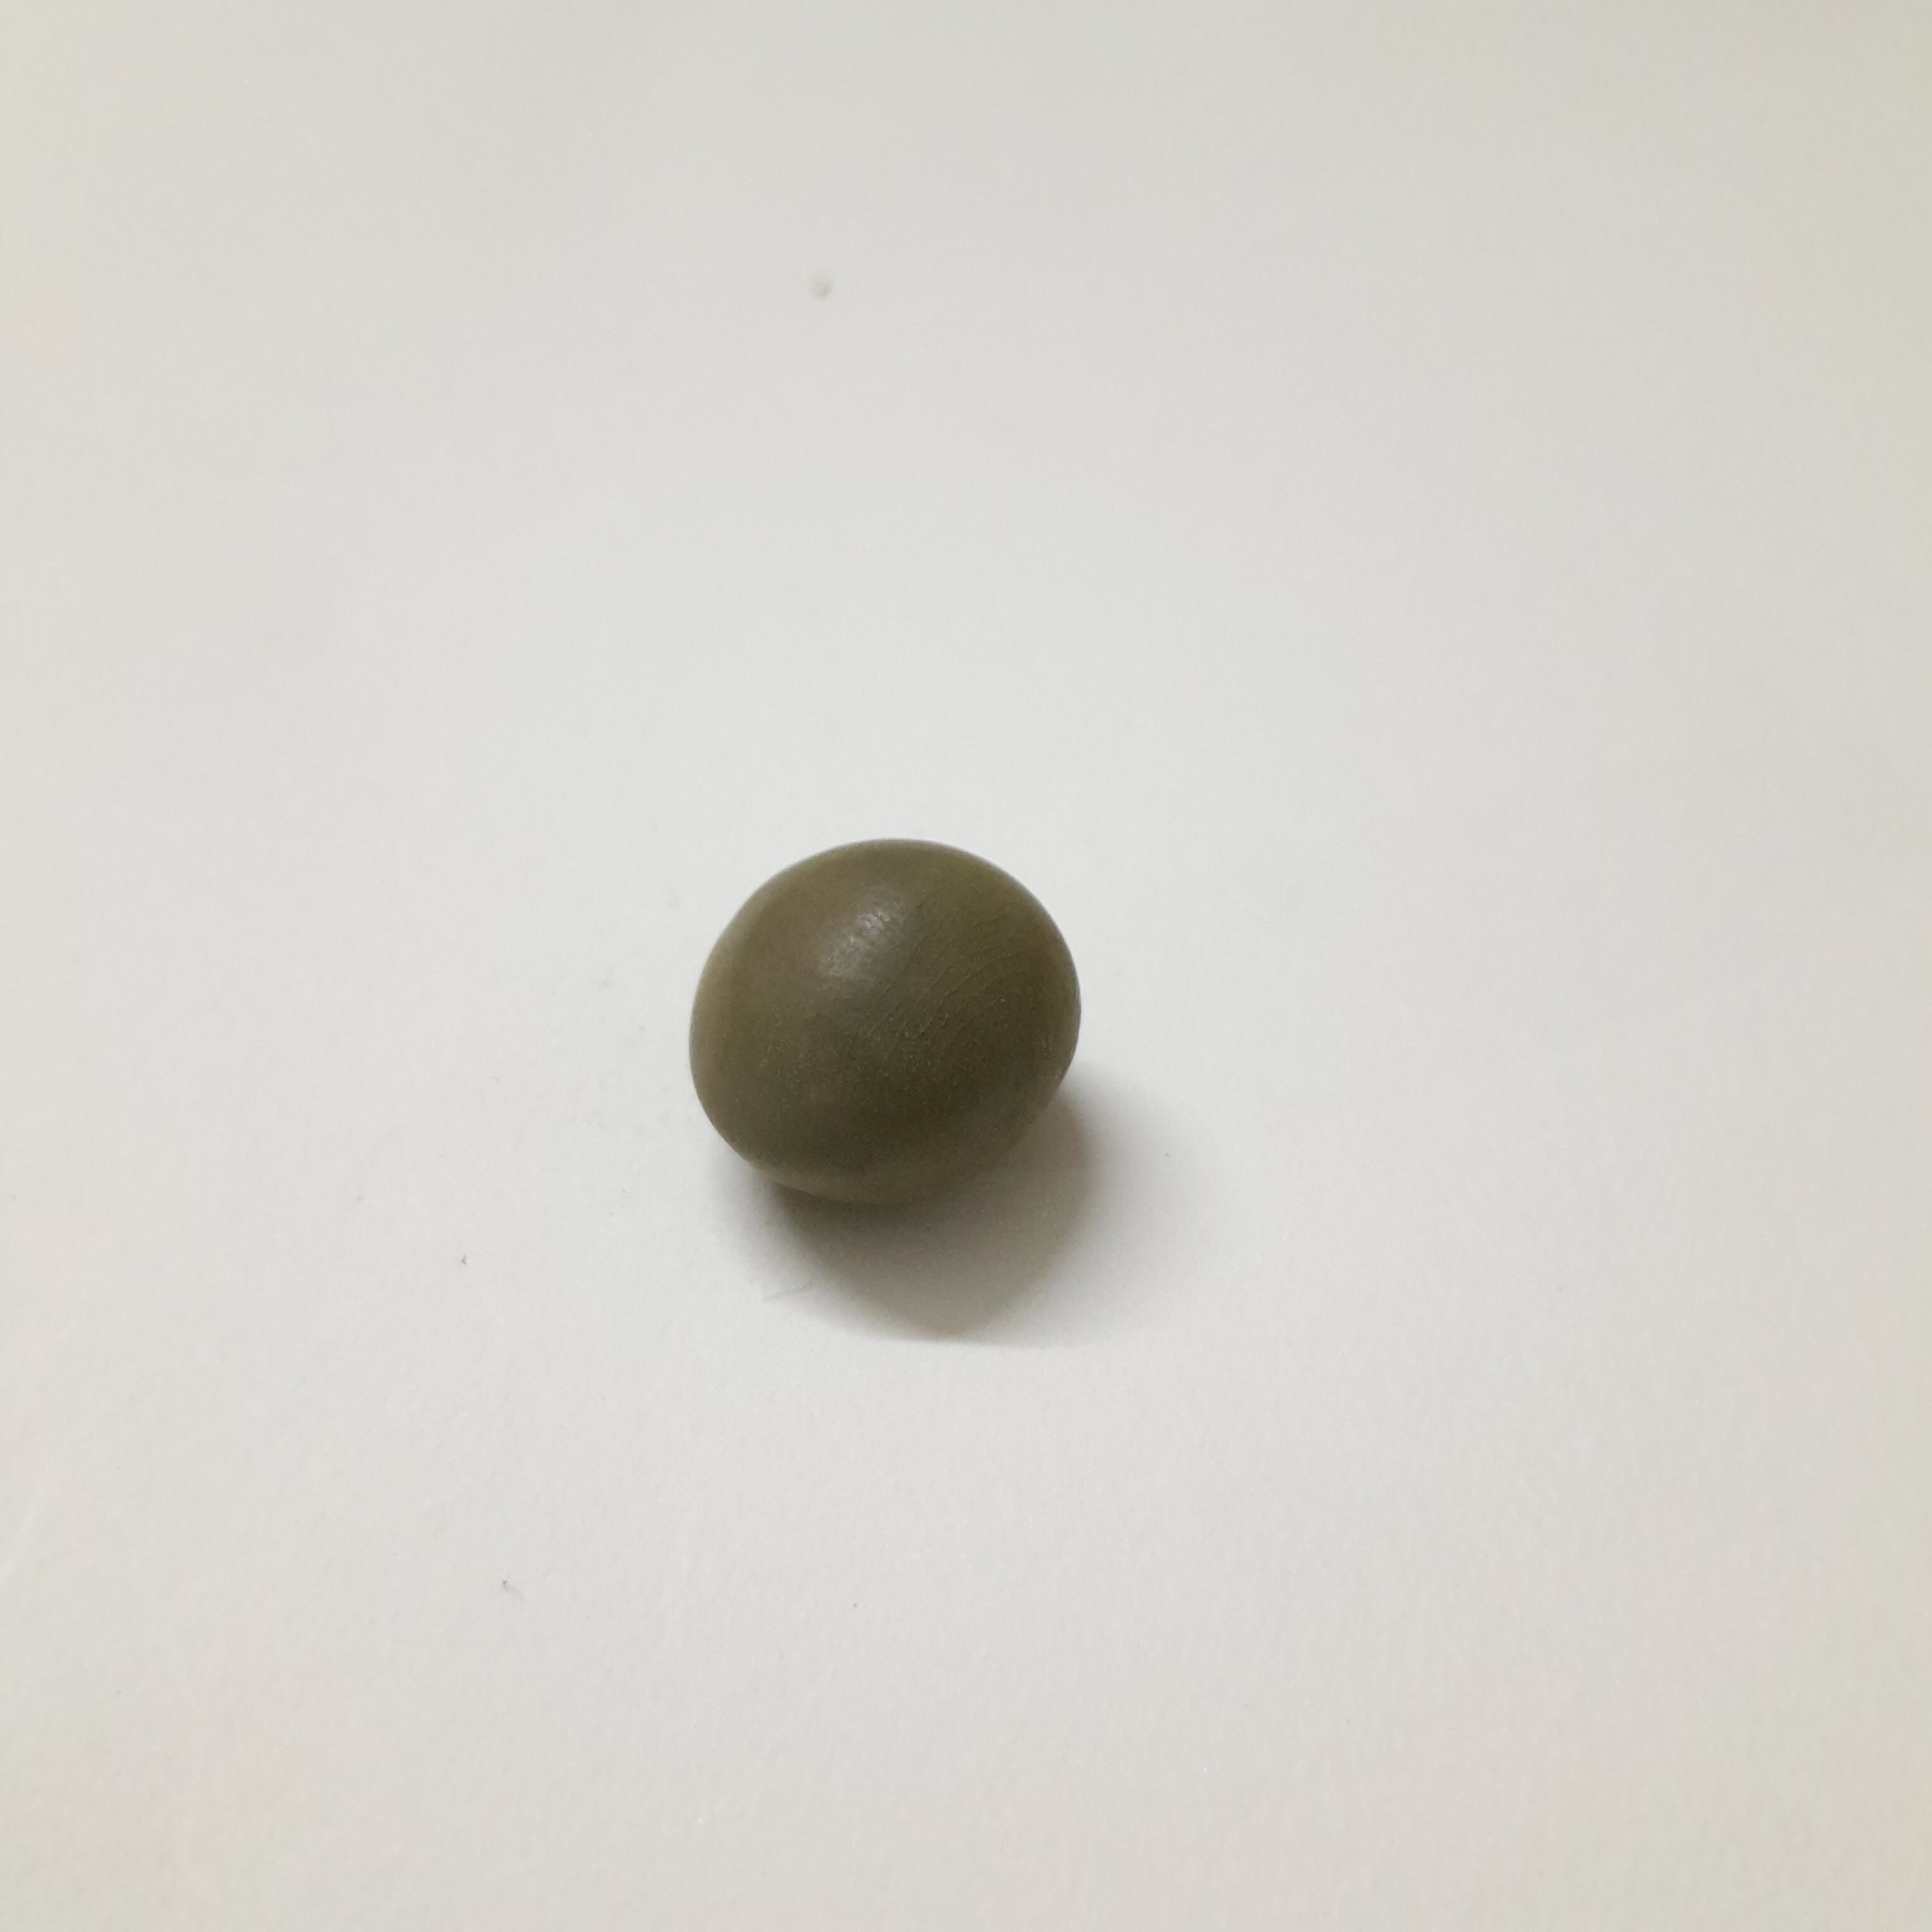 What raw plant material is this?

sagargota
